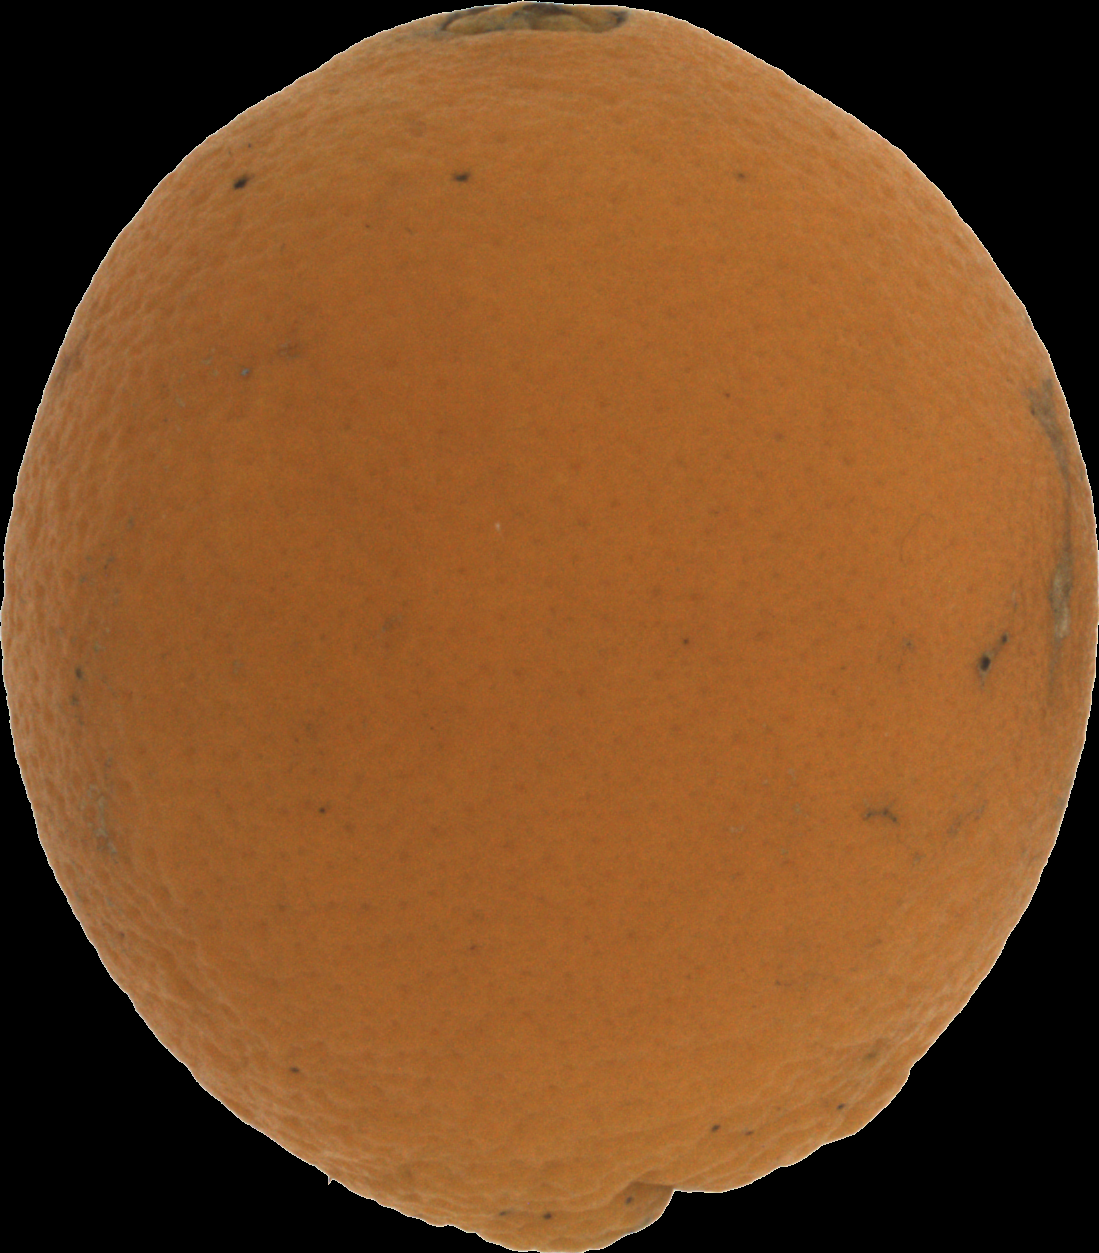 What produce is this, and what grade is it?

orange, bad
